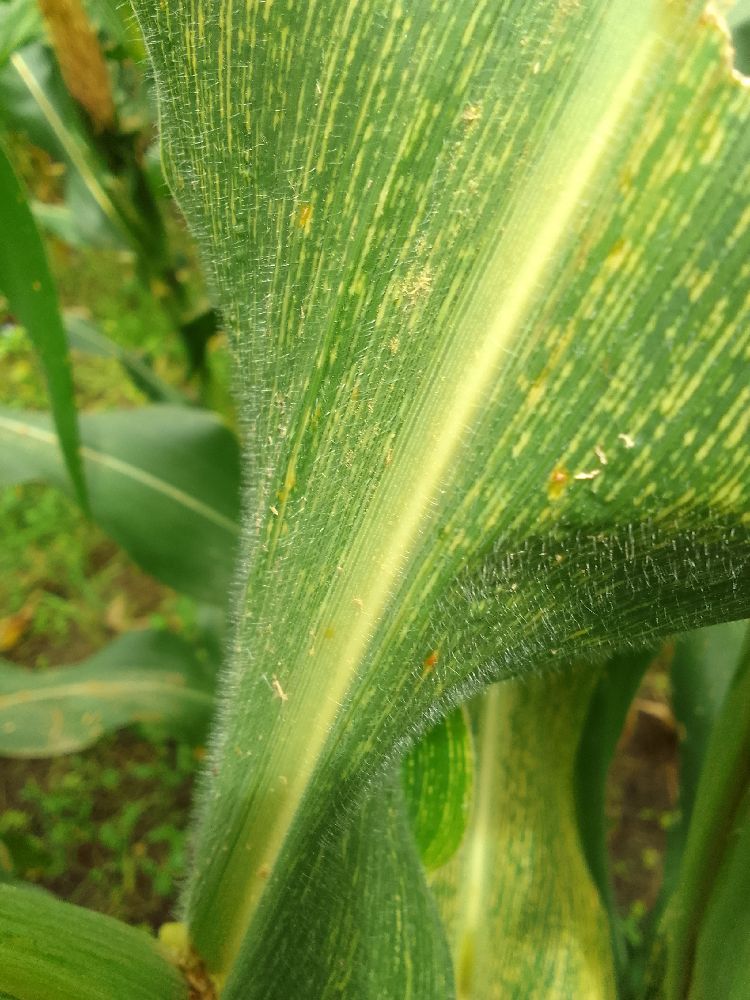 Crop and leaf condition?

maize, maize streak virus
